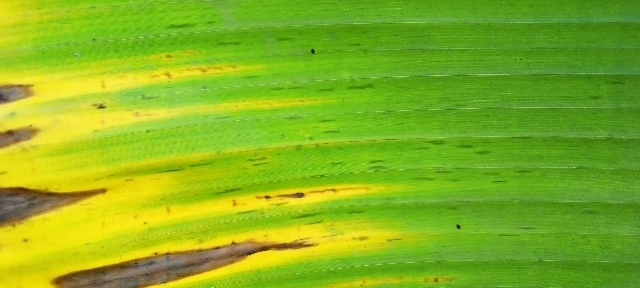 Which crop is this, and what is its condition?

banana, fusarium wilt race 1
